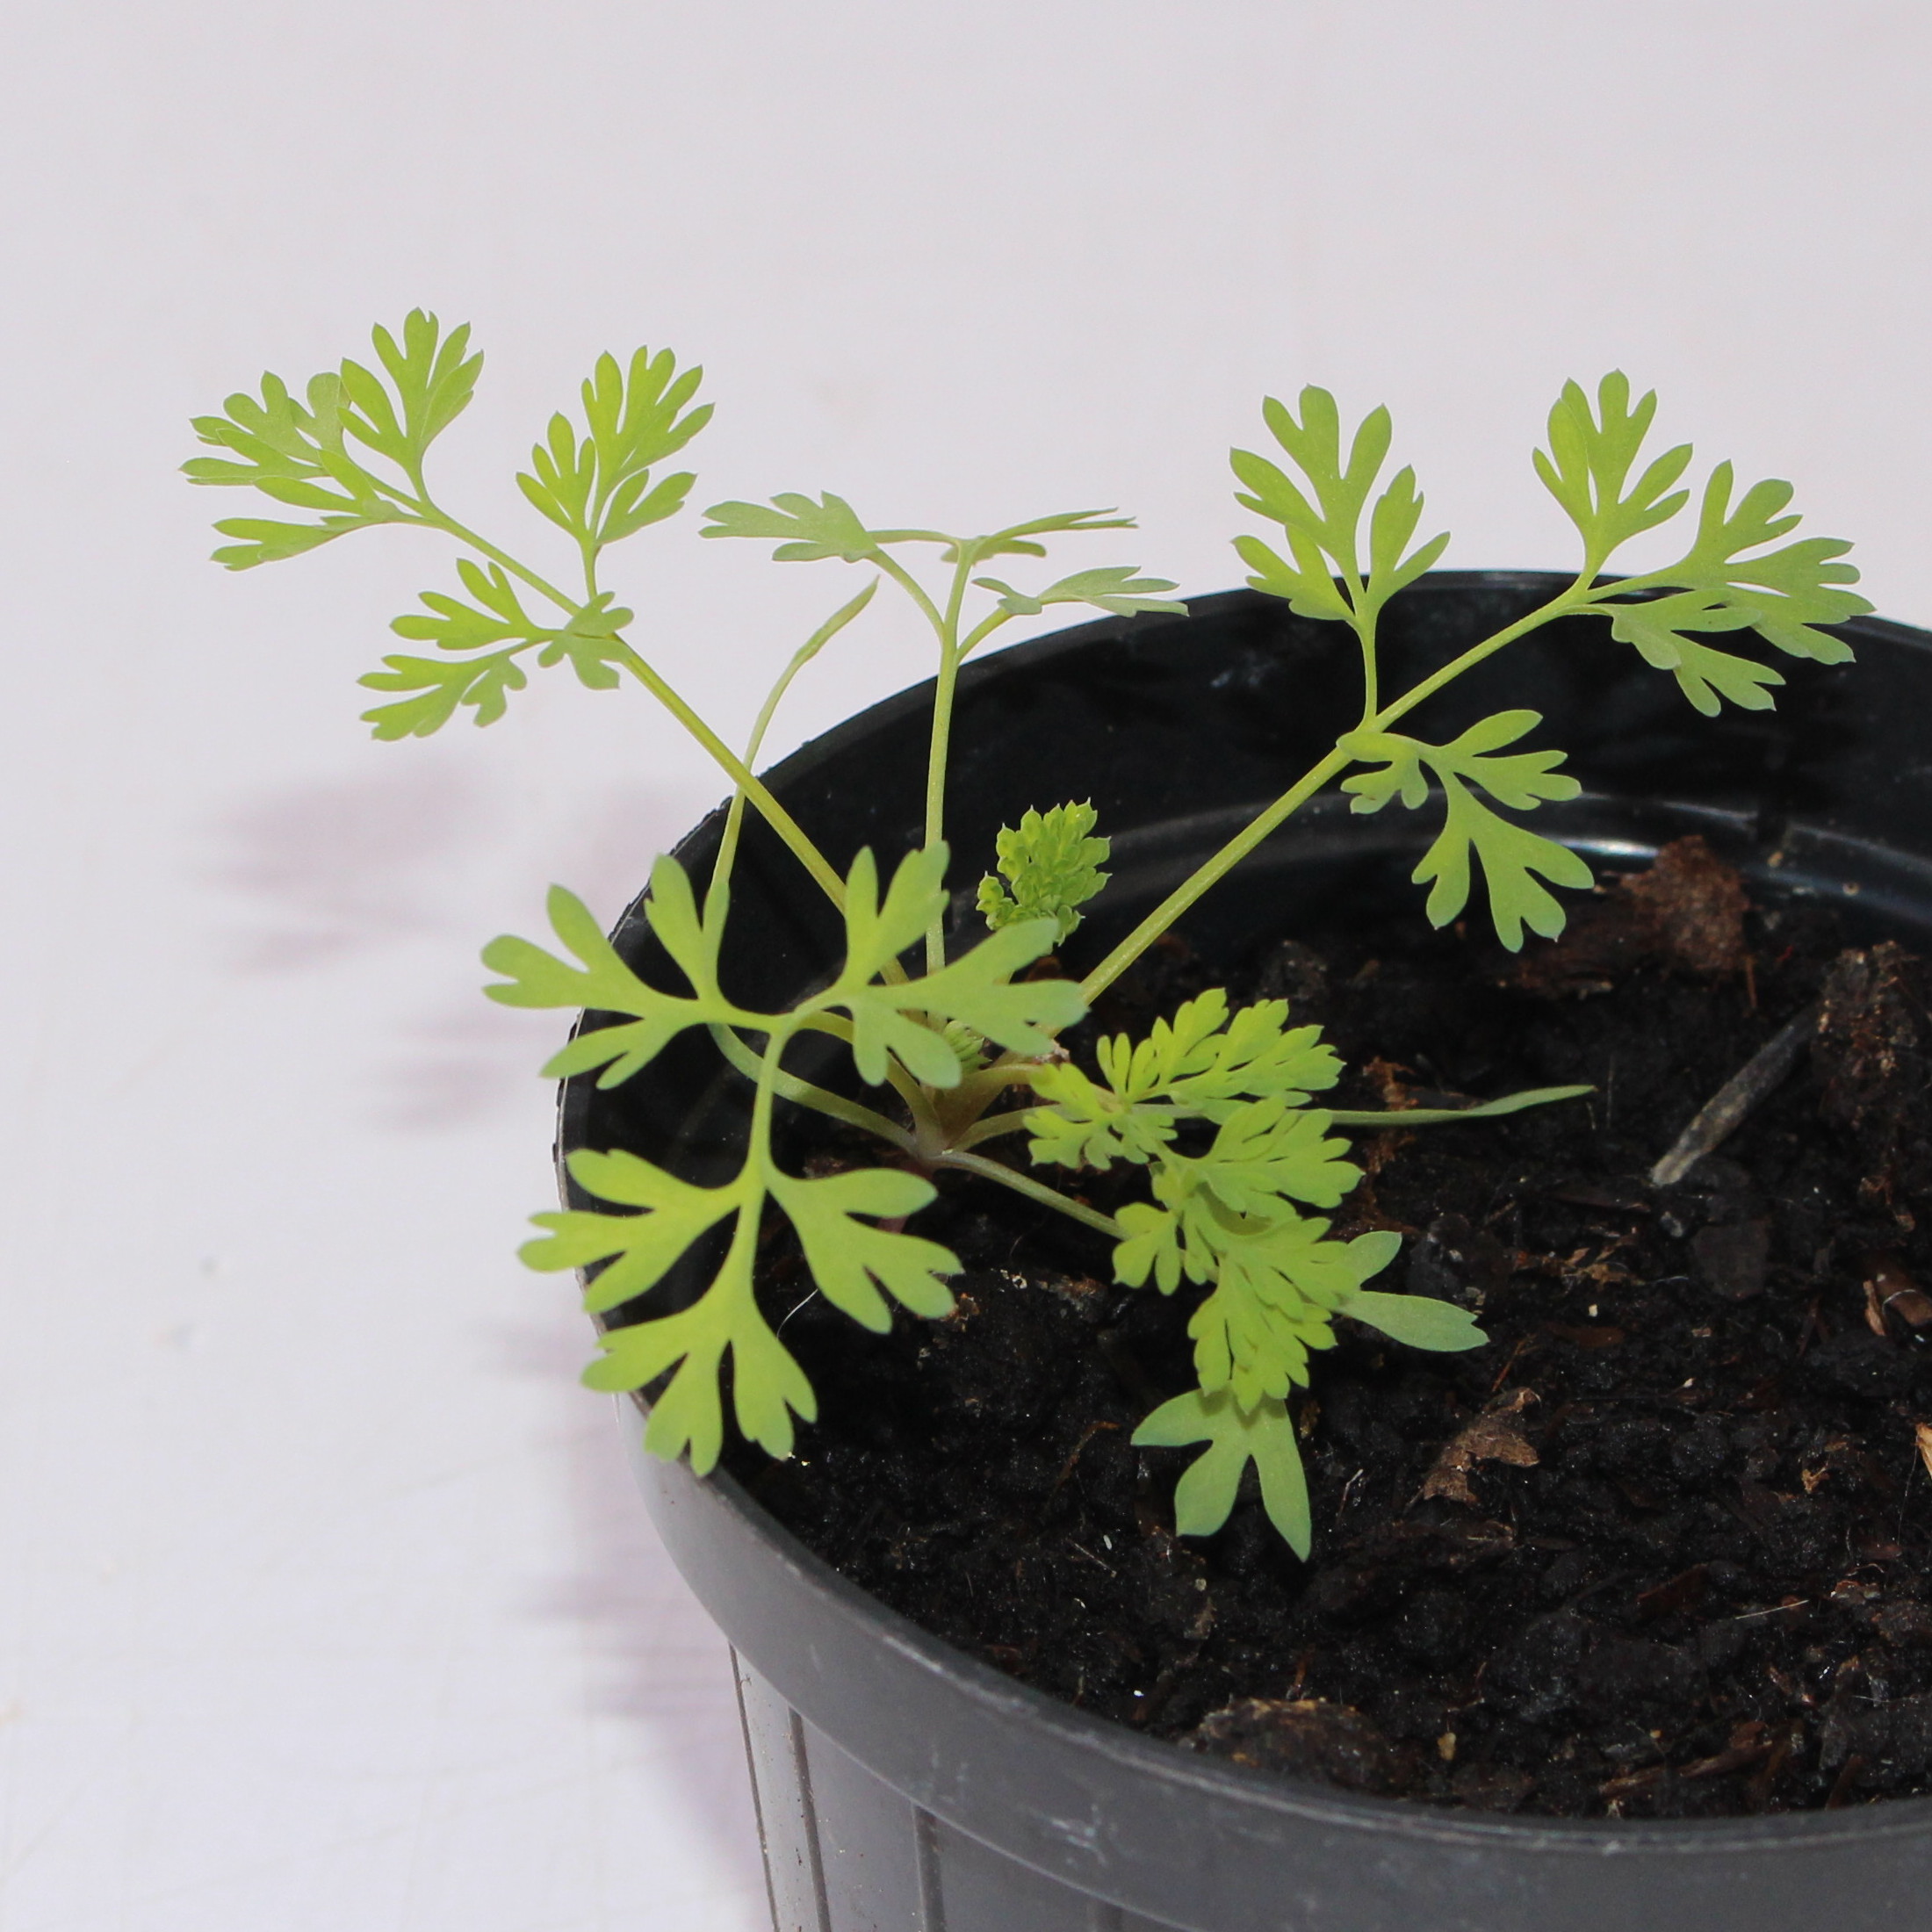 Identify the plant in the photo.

Fumaria officinalis
